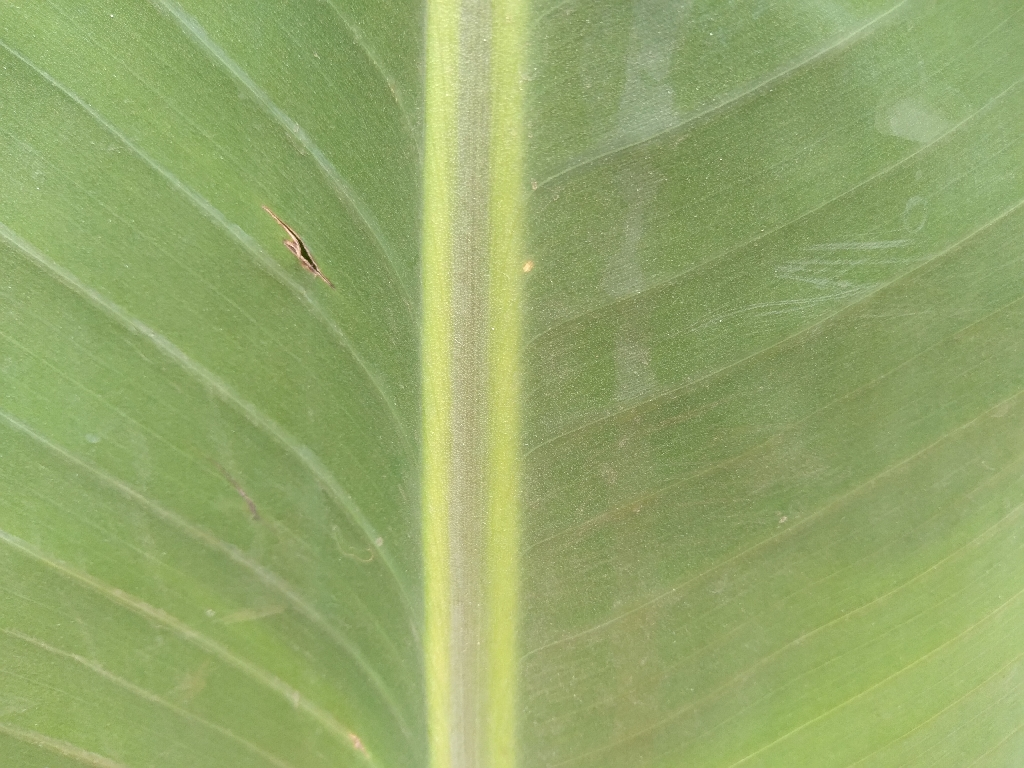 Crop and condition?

banana, healthy
